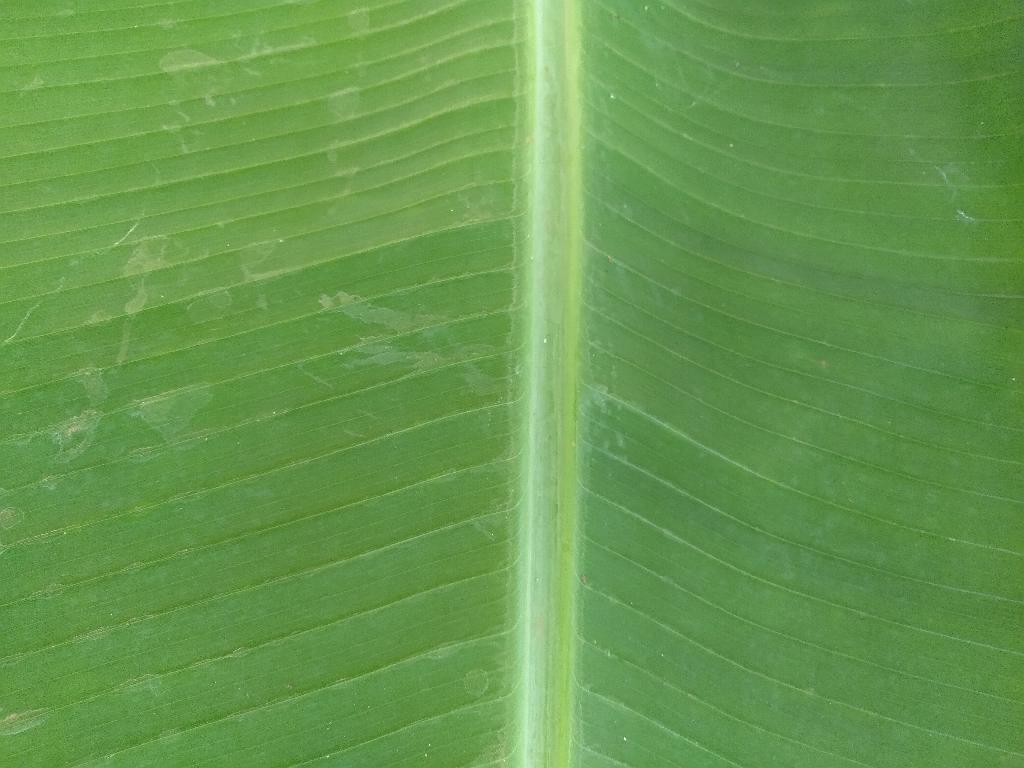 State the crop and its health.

banana, healthy
